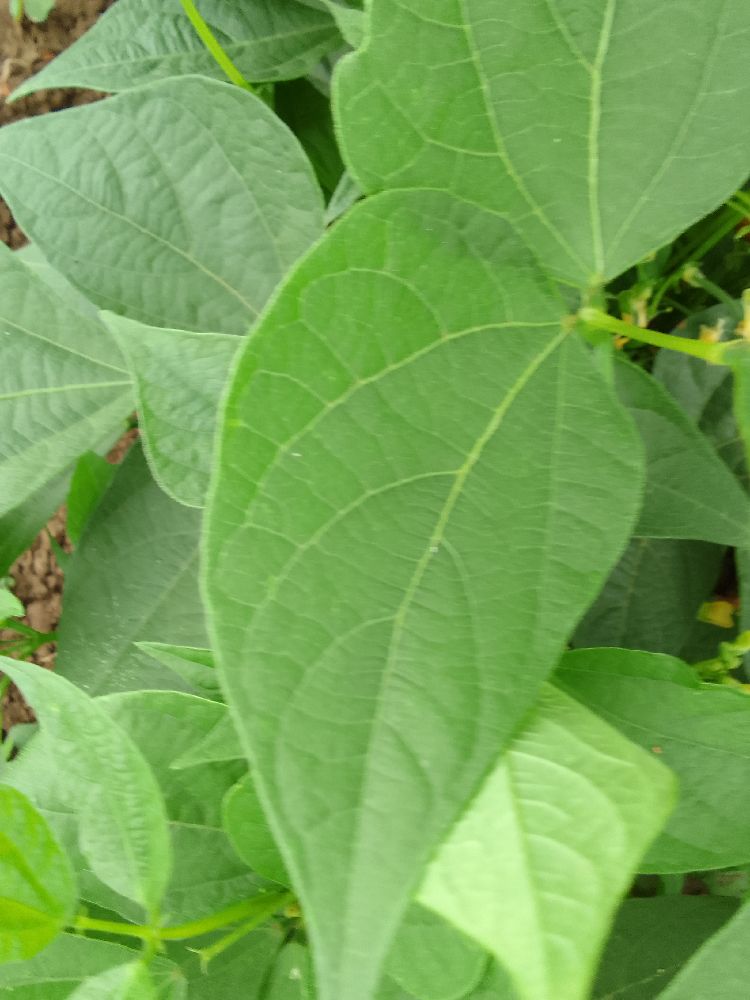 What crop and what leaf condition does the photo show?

common bean, healthy
